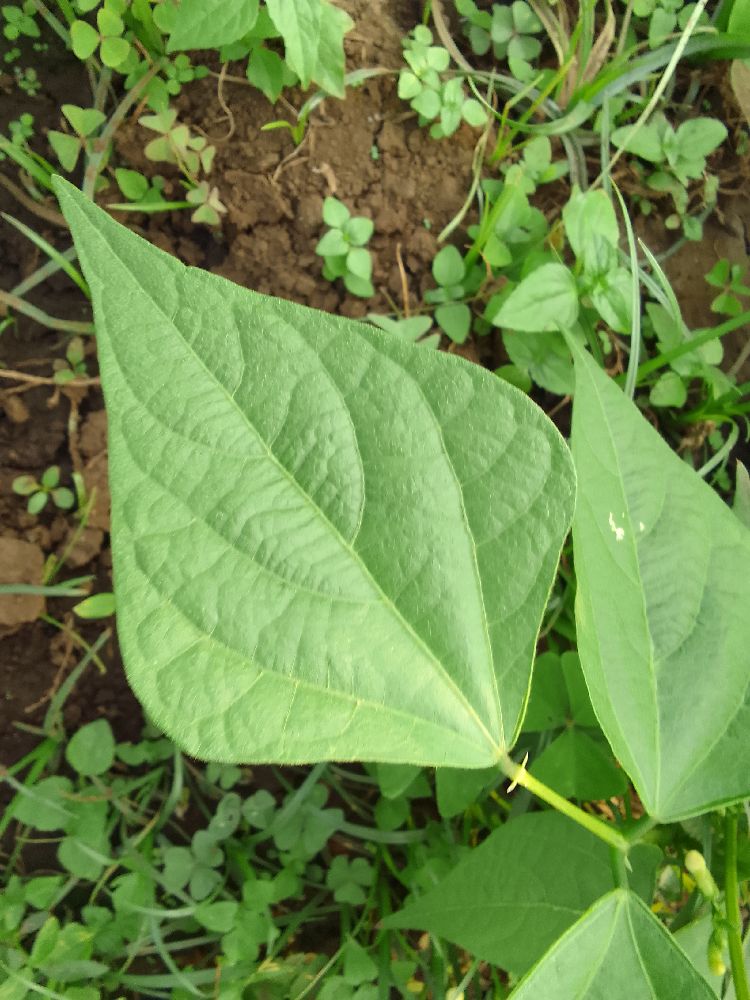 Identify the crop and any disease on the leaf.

common bean, healthy
